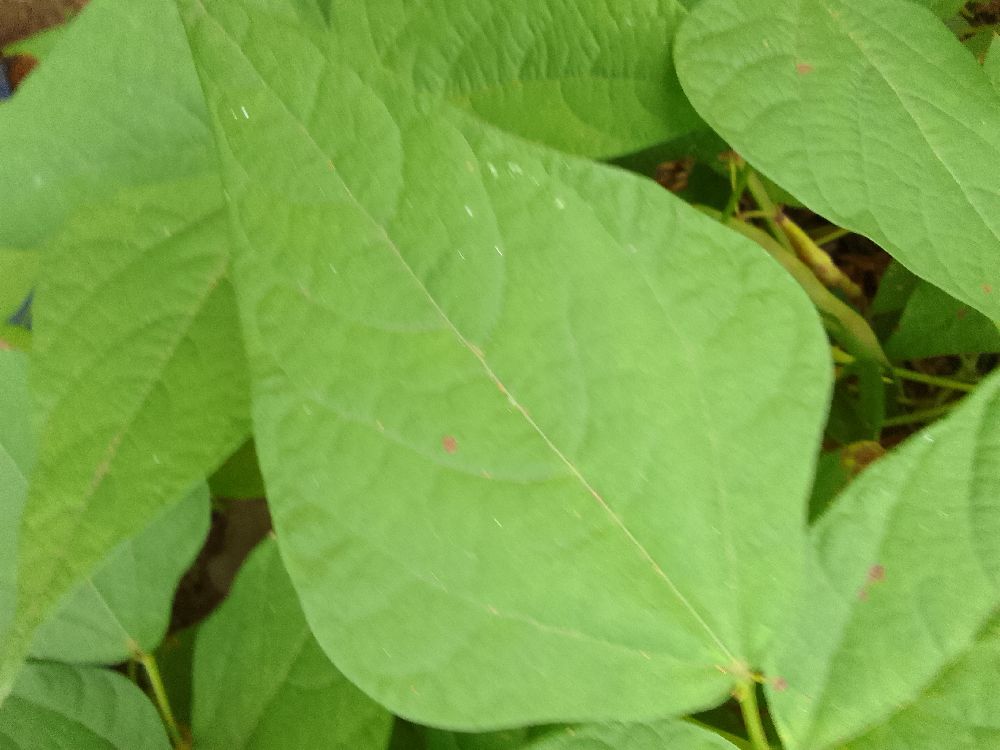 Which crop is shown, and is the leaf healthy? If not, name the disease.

common bean, healthy
